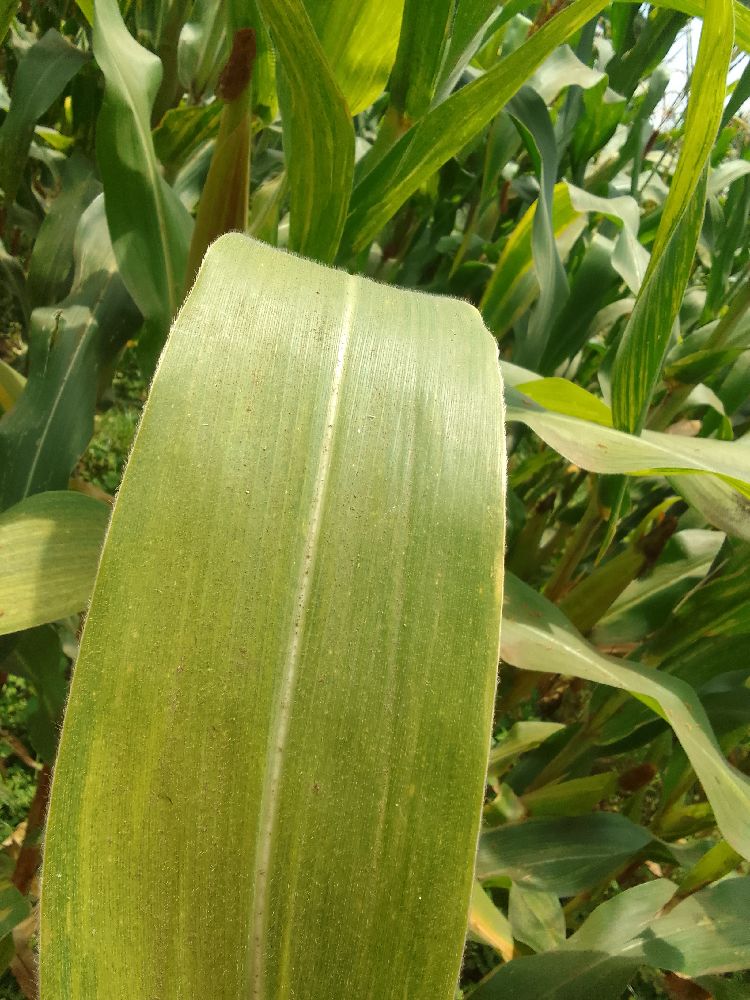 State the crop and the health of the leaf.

maize, maize lethal necrosis
